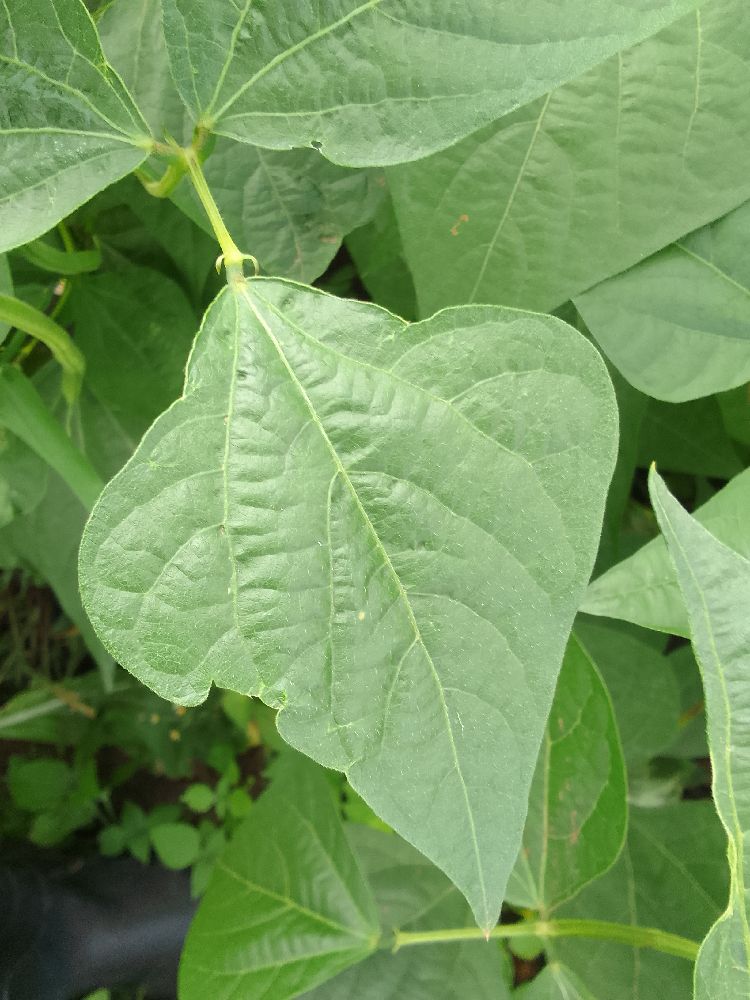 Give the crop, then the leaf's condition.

common bean, healthy
